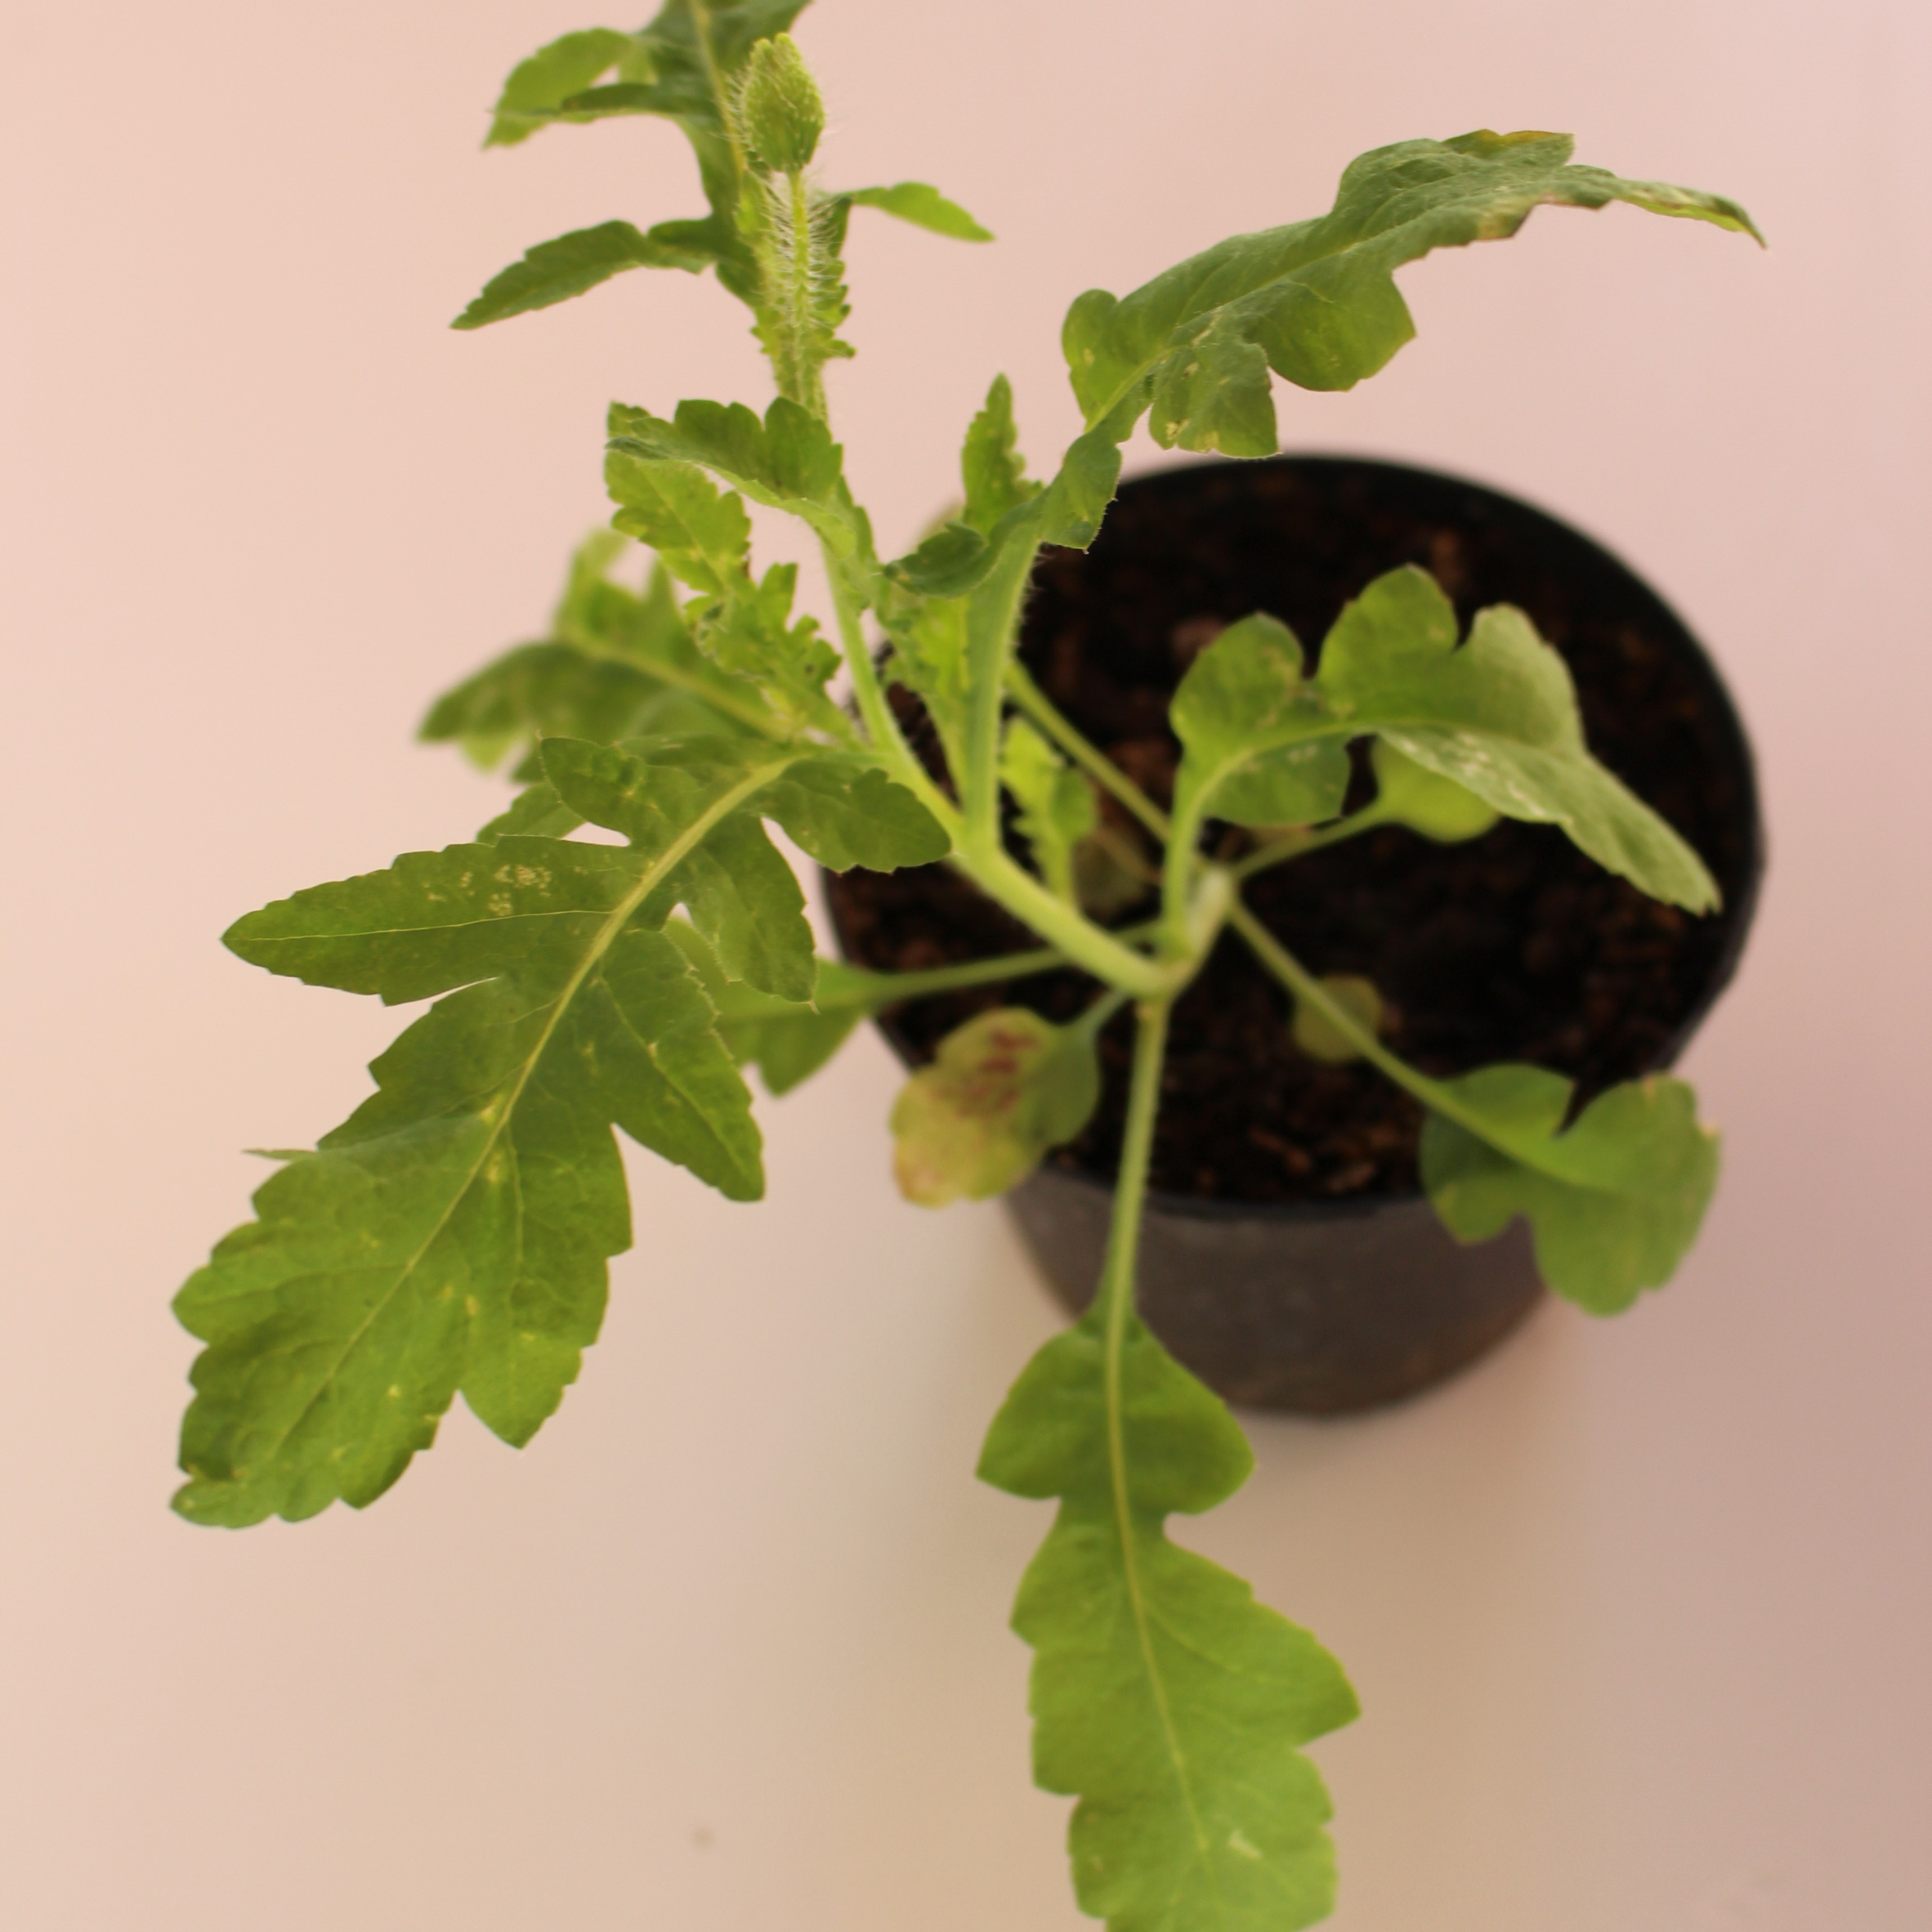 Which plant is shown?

Papaver rhoeas
